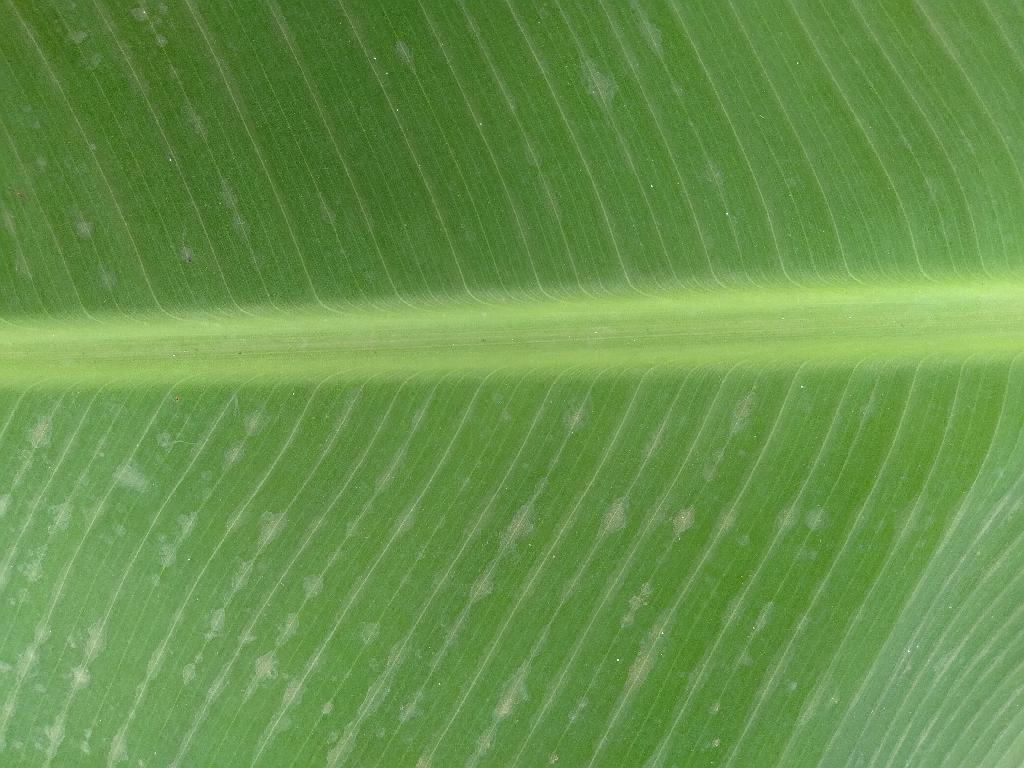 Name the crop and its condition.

banana, healthy
